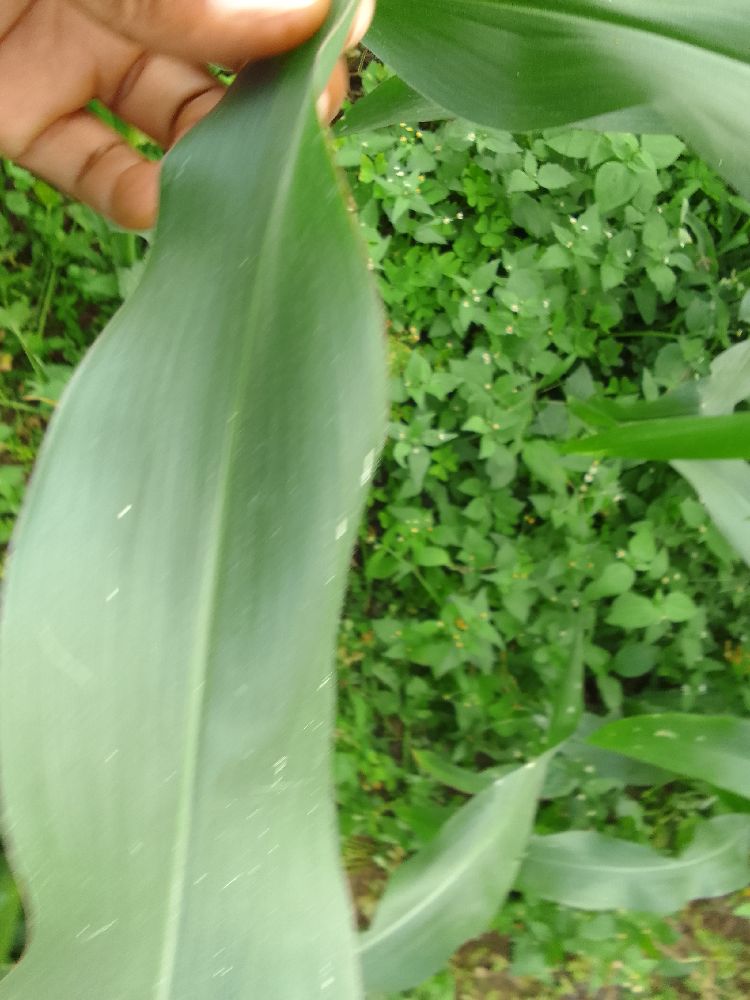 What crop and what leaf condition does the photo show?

maize, healthy
